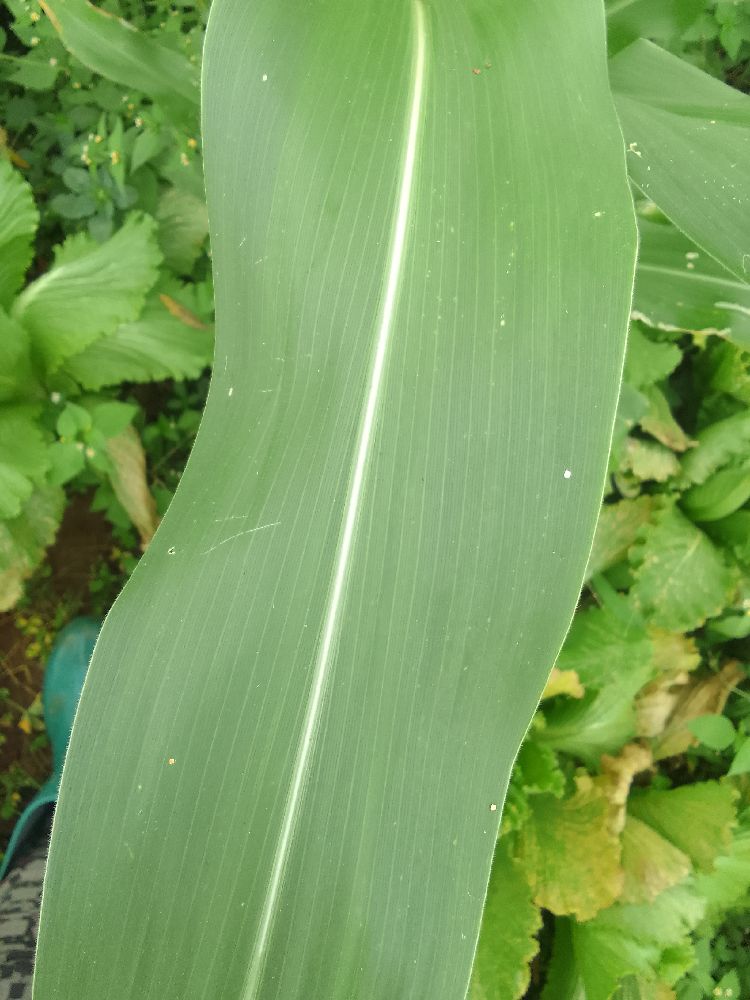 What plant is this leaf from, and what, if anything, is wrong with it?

maize, healthy
